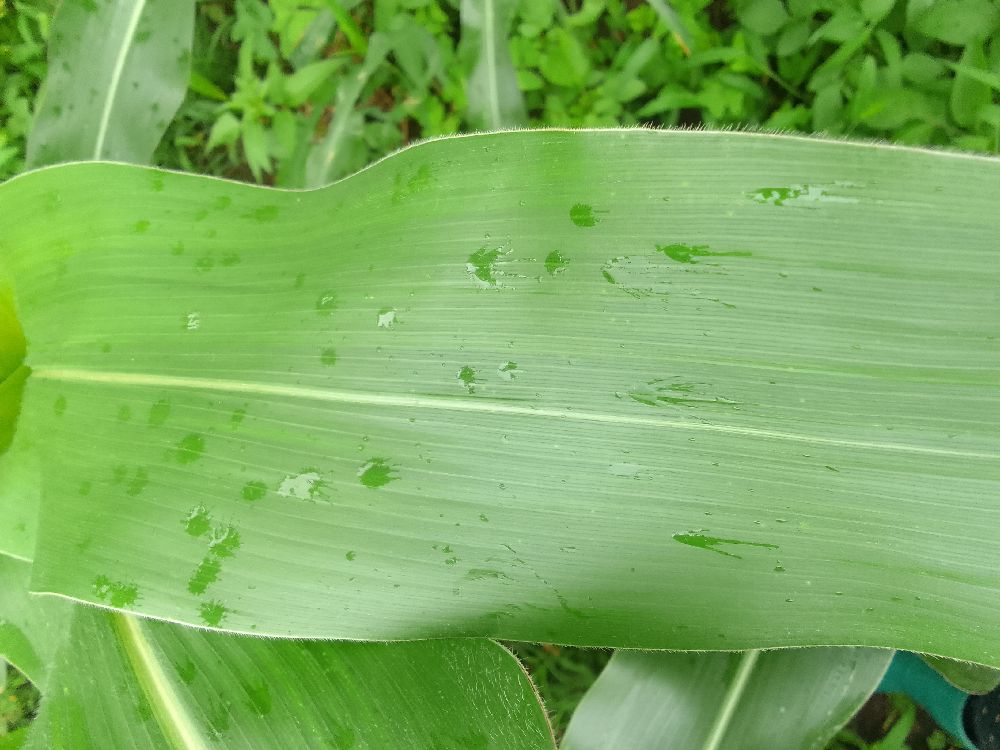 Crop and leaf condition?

maize, healthy
